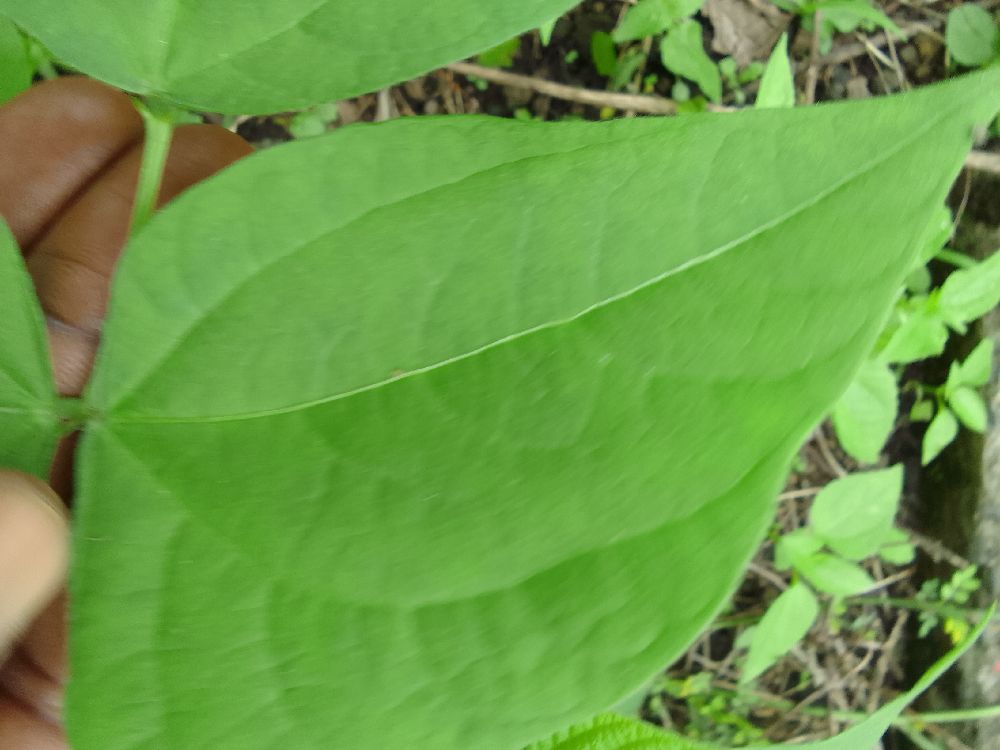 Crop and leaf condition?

common bean, healthy
